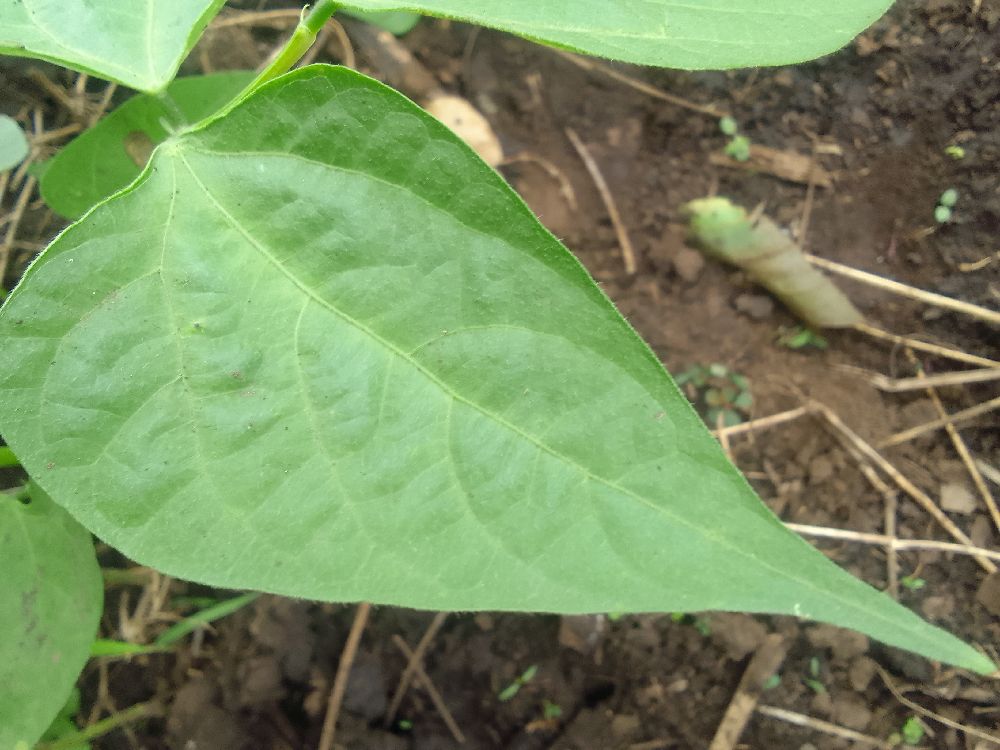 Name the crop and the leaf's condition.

common bean, healthy
